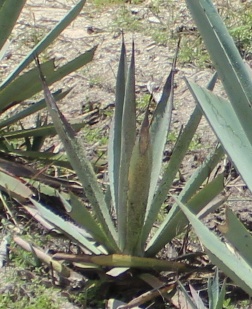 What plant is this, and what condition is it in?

agave, small
